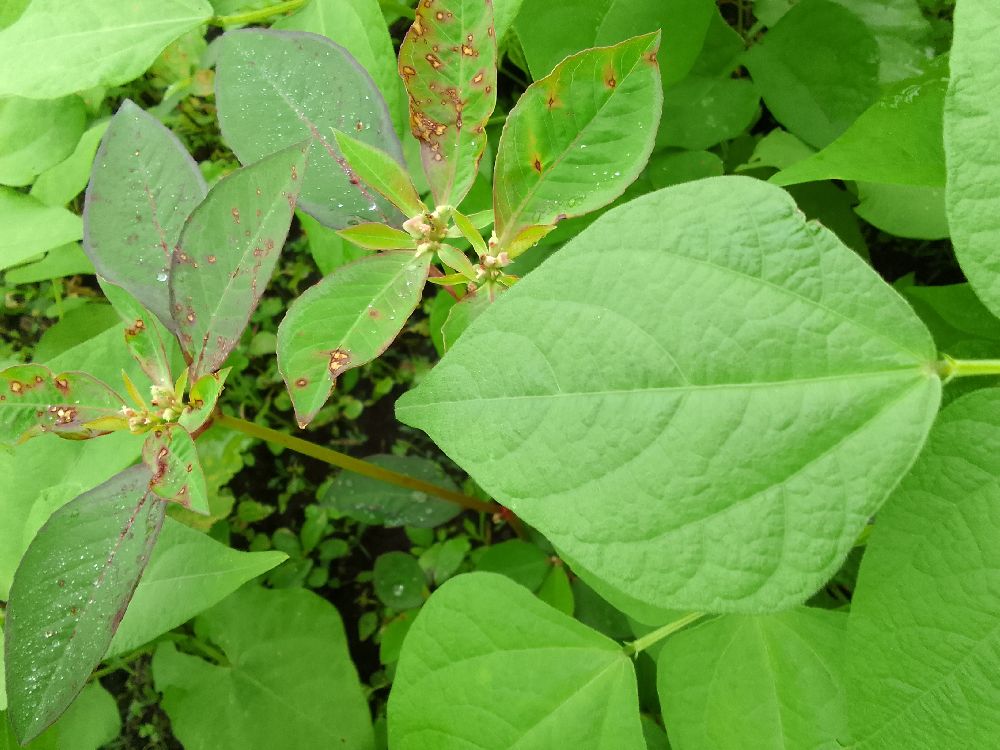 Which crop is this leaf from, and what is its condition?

common bean, healthy
